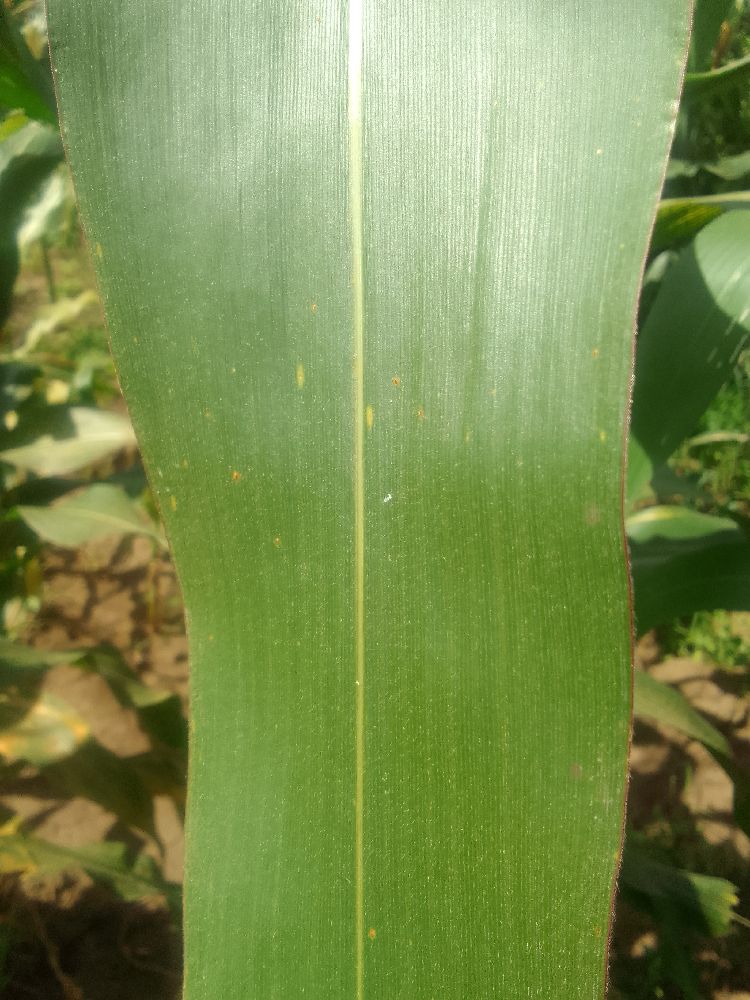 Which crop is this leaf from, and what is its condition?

maize, healthy
